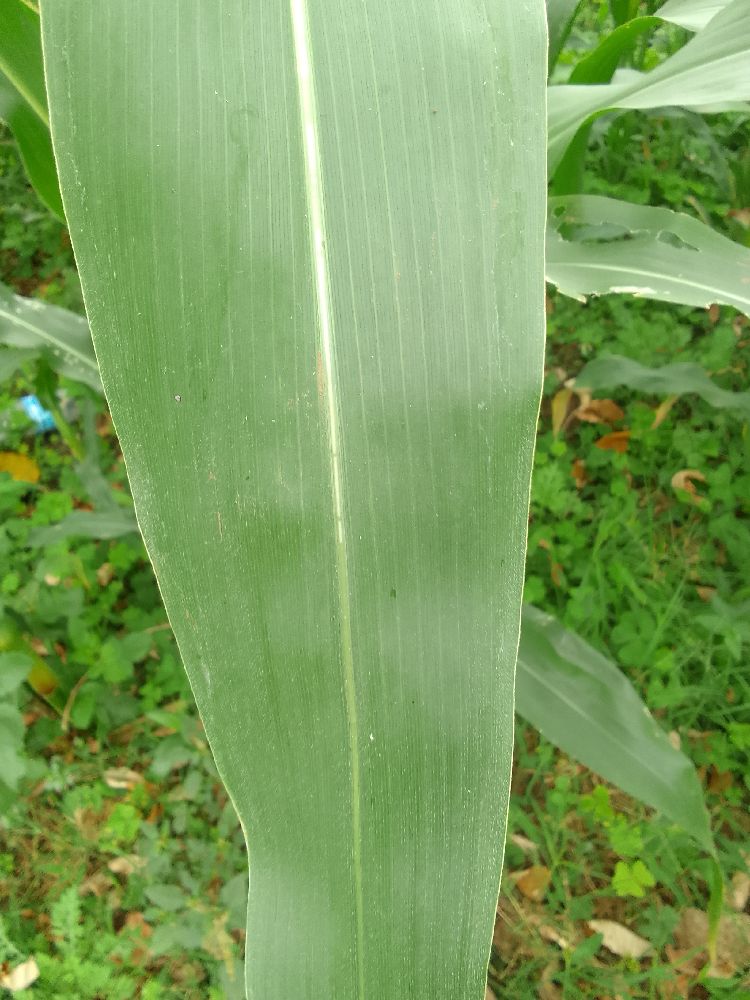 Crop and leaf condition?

maize, healthy
